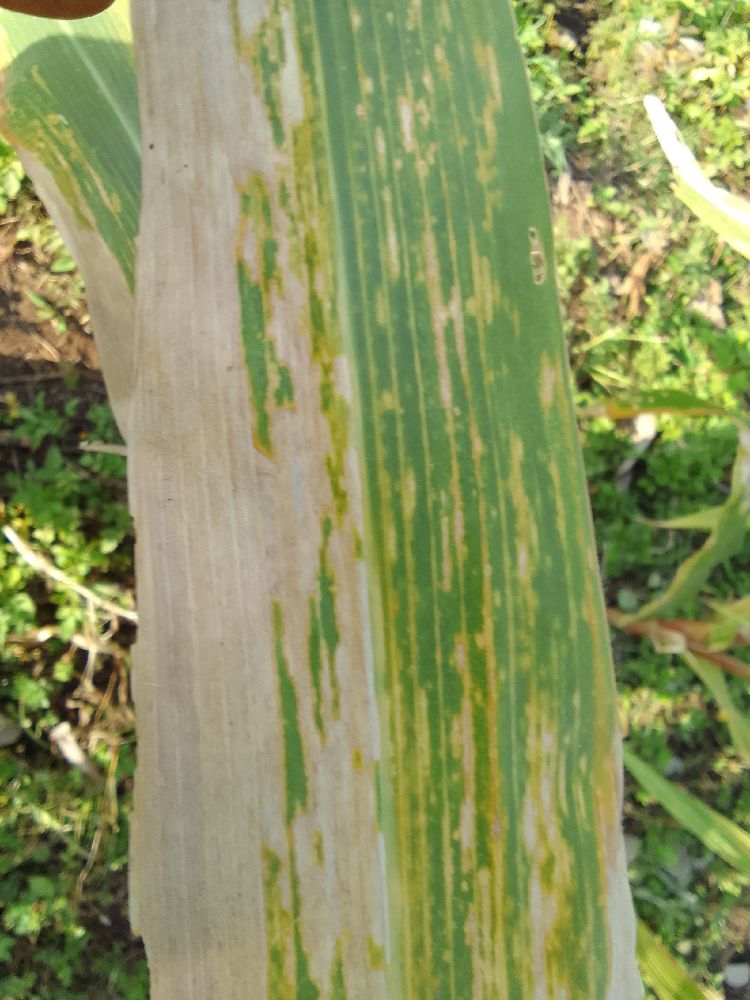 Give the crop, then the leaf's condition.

maize, maize lethal necrosis
